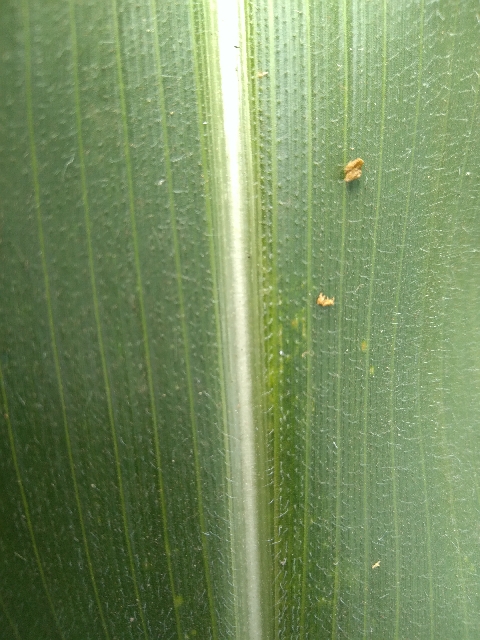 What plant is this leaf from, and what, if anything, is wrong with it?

maize, healthy
